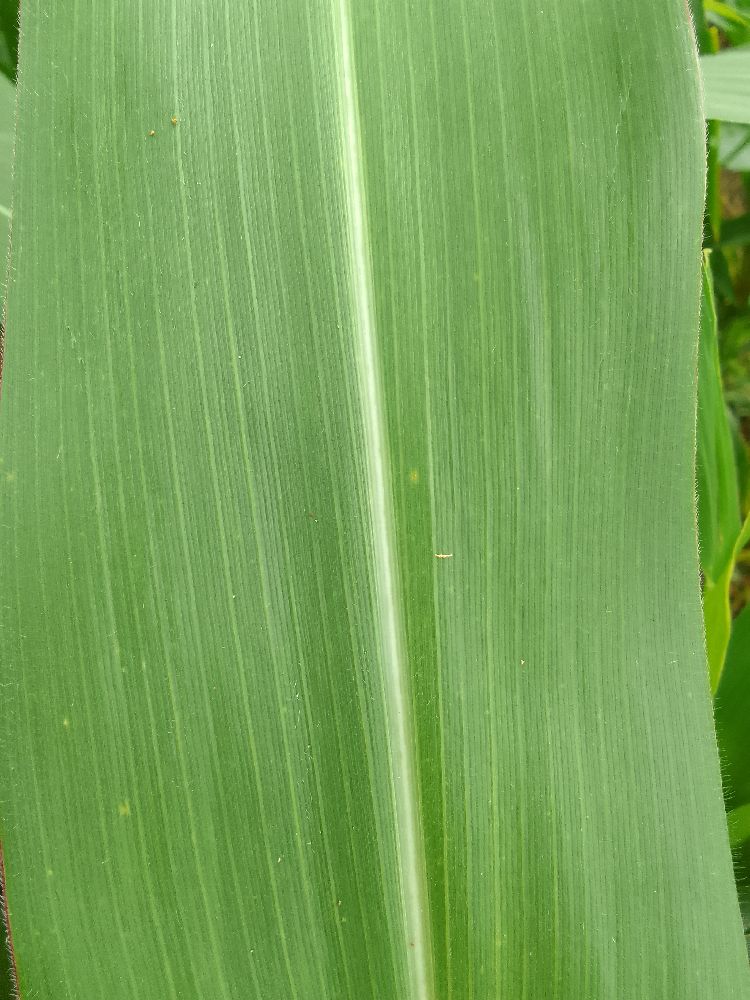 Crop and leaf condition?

maize, healthy
